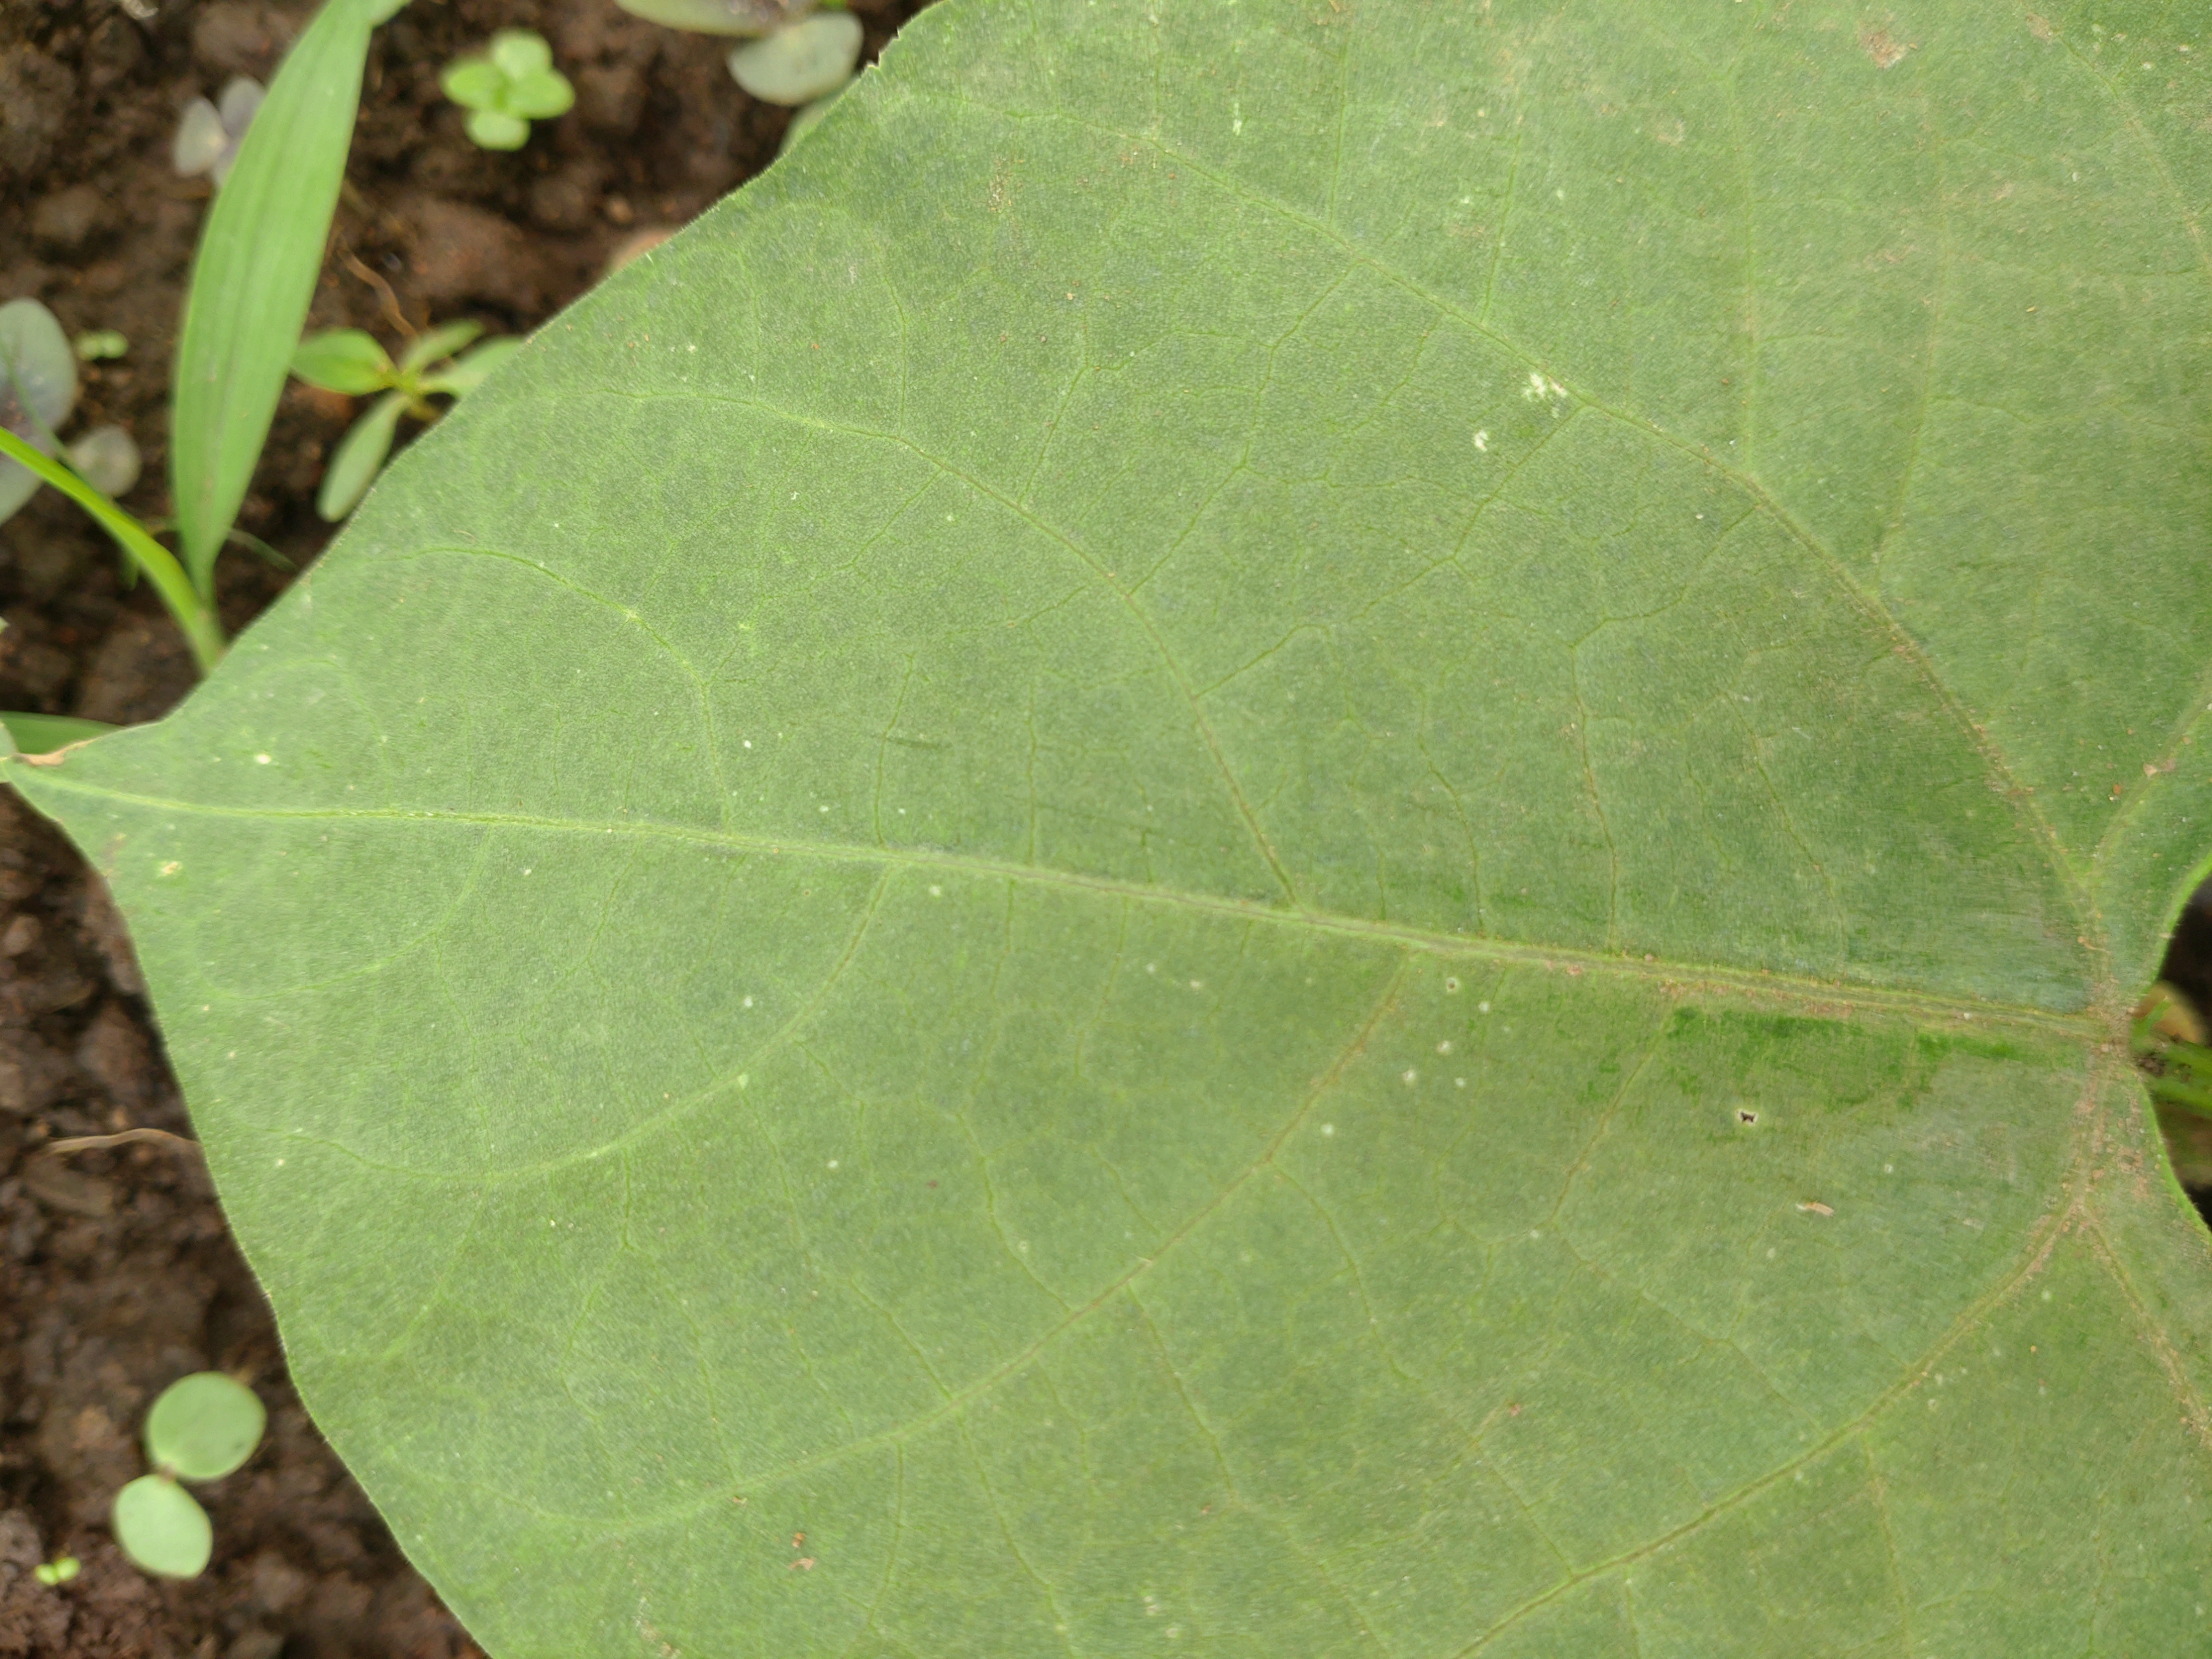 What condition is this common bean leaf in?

healthy
